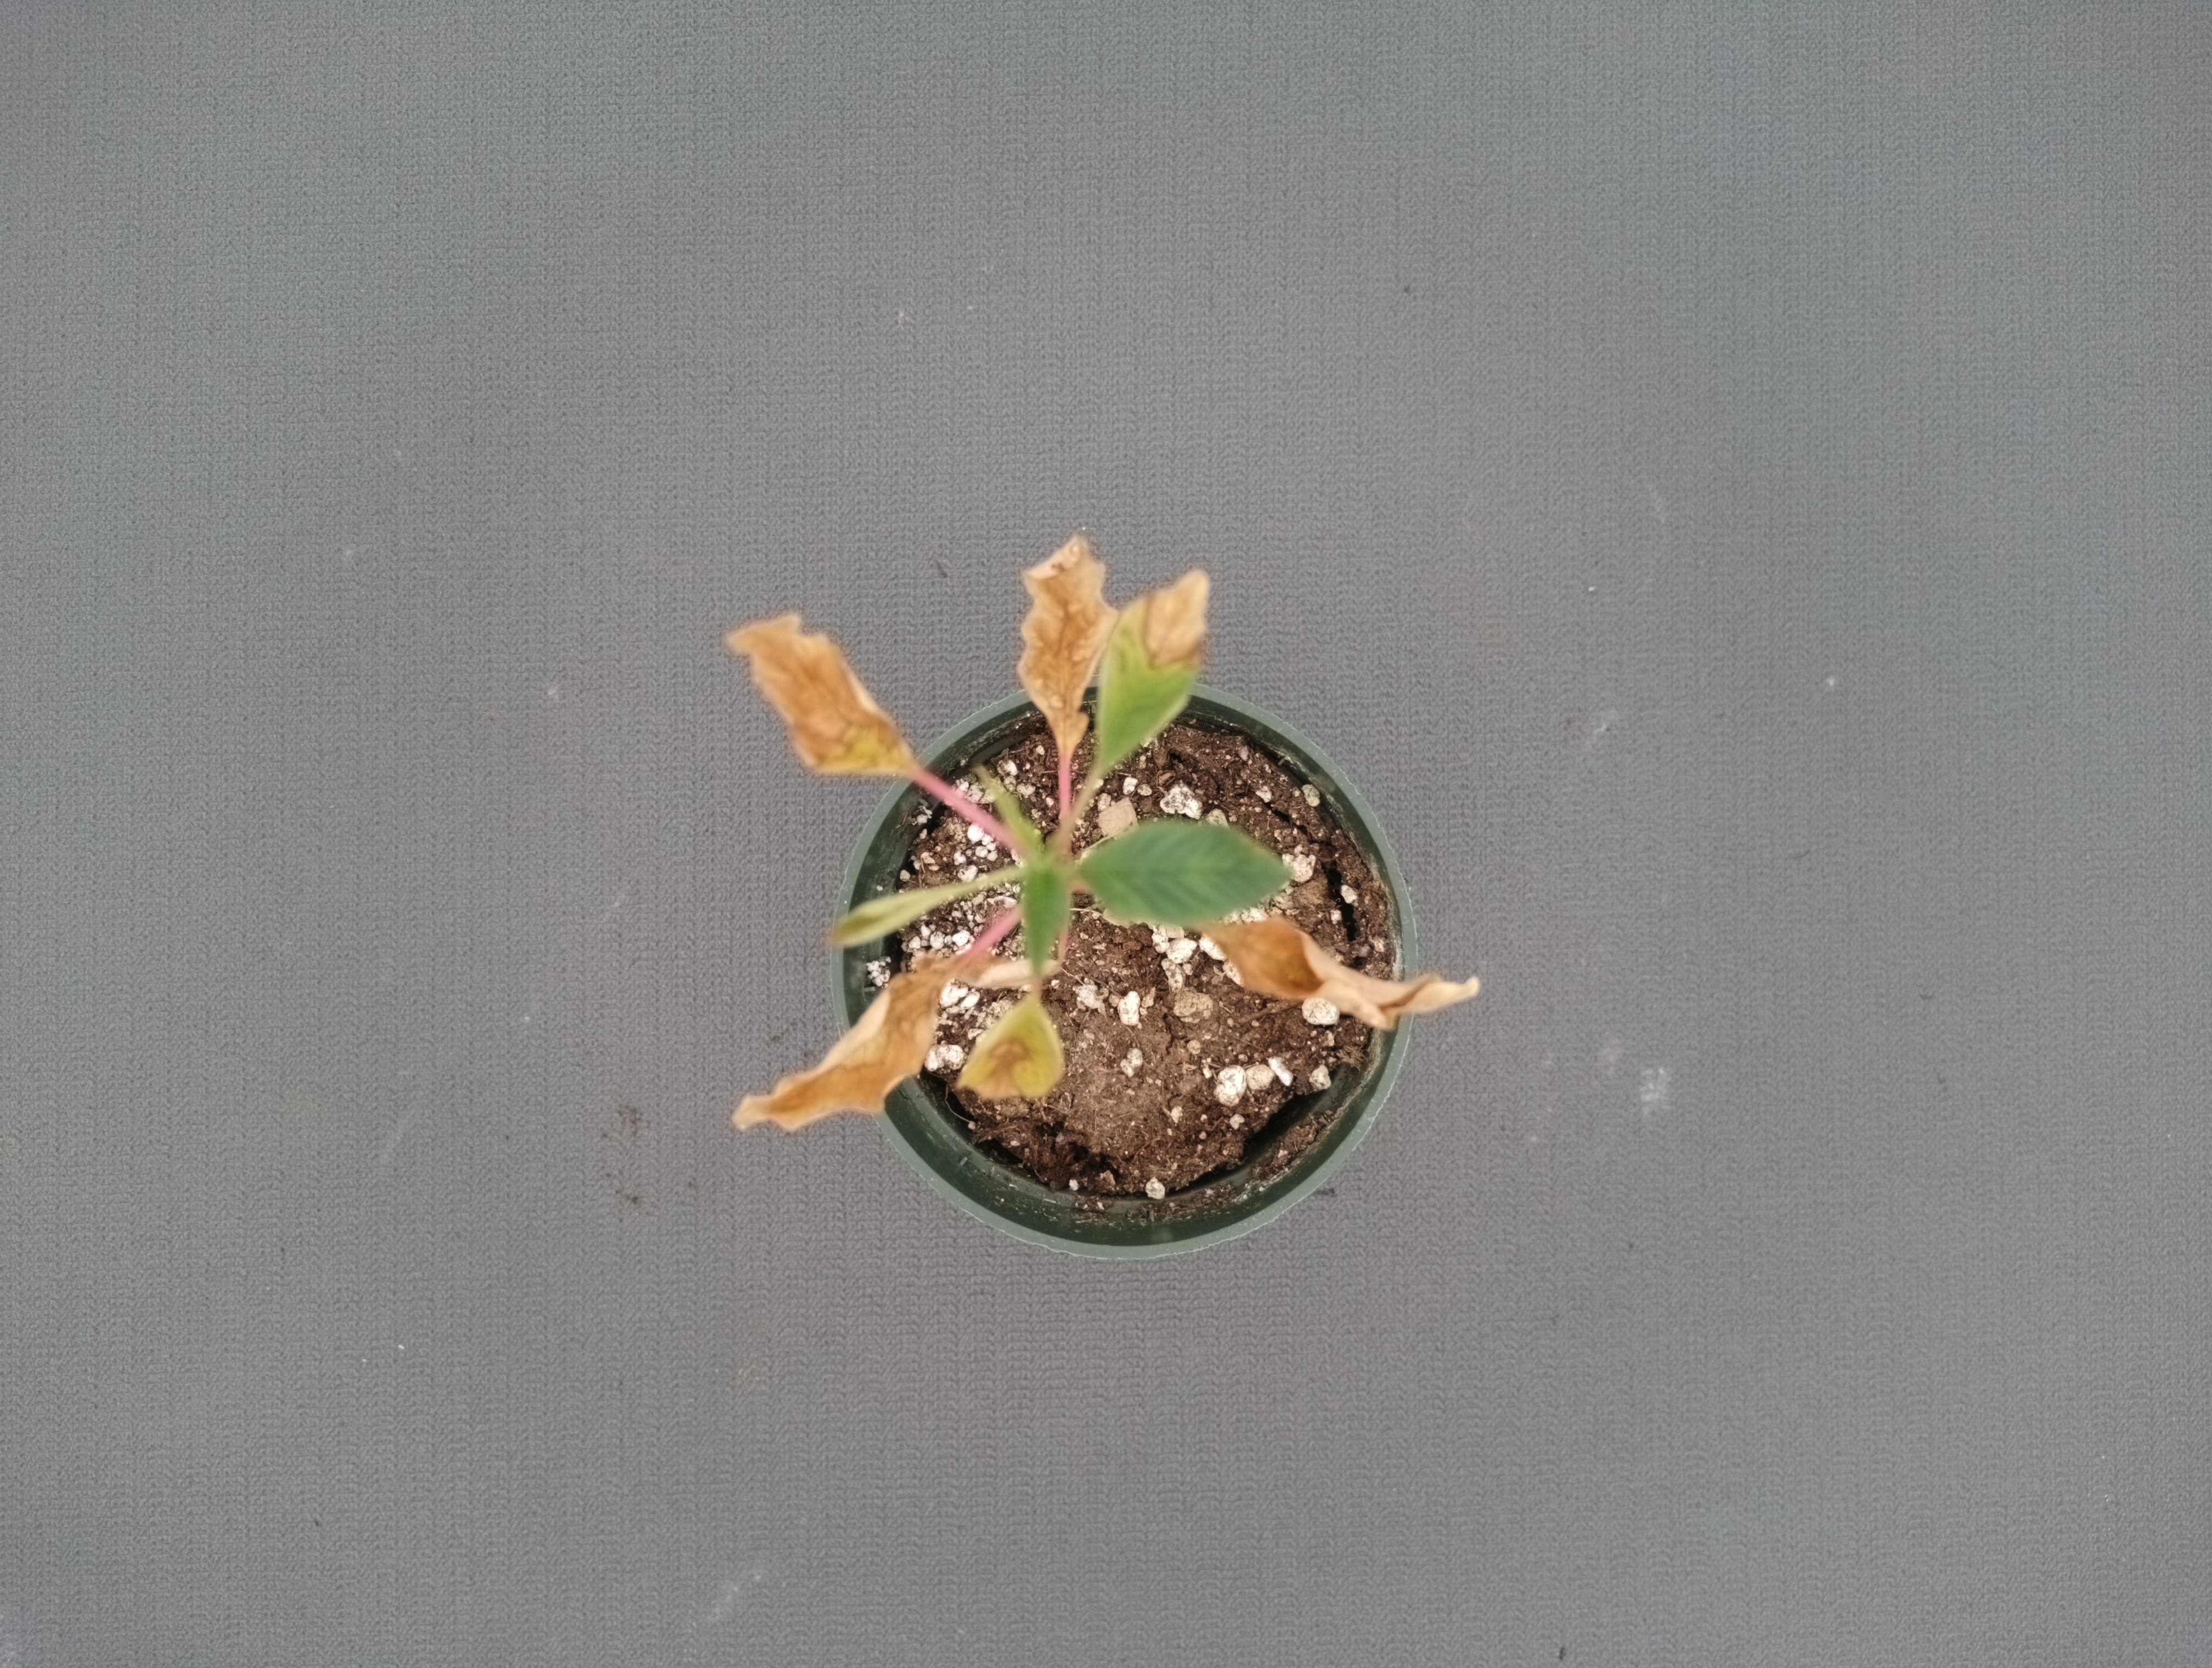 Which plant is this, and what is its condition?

waterhemp, necrosis only
